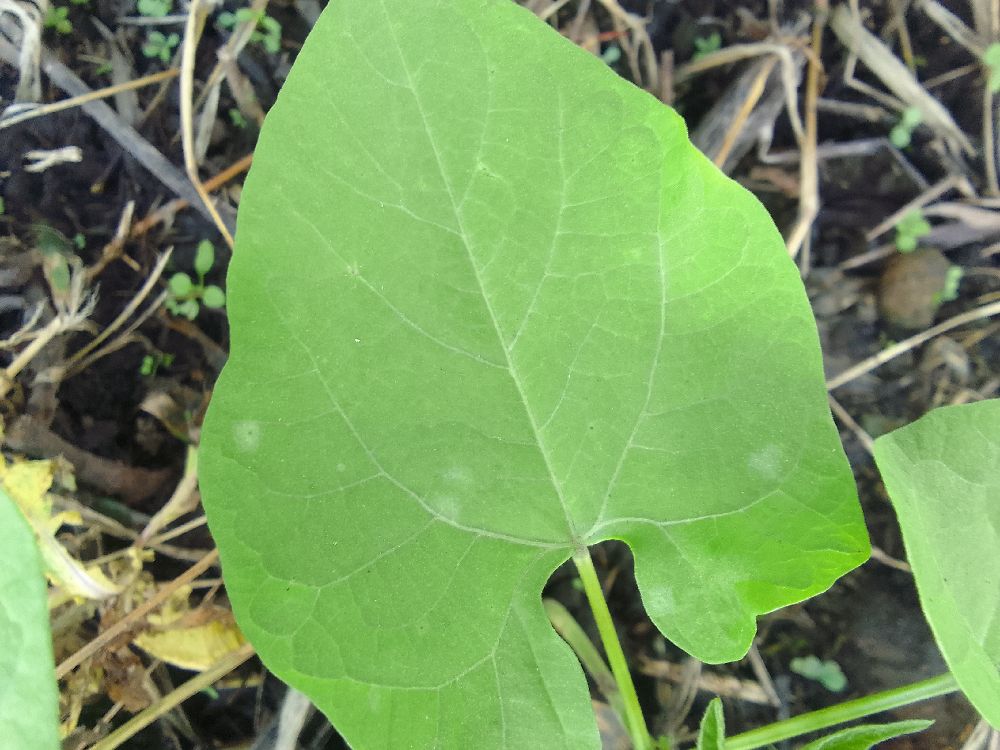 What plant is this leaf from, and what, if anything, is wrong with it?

common bean, healthy
